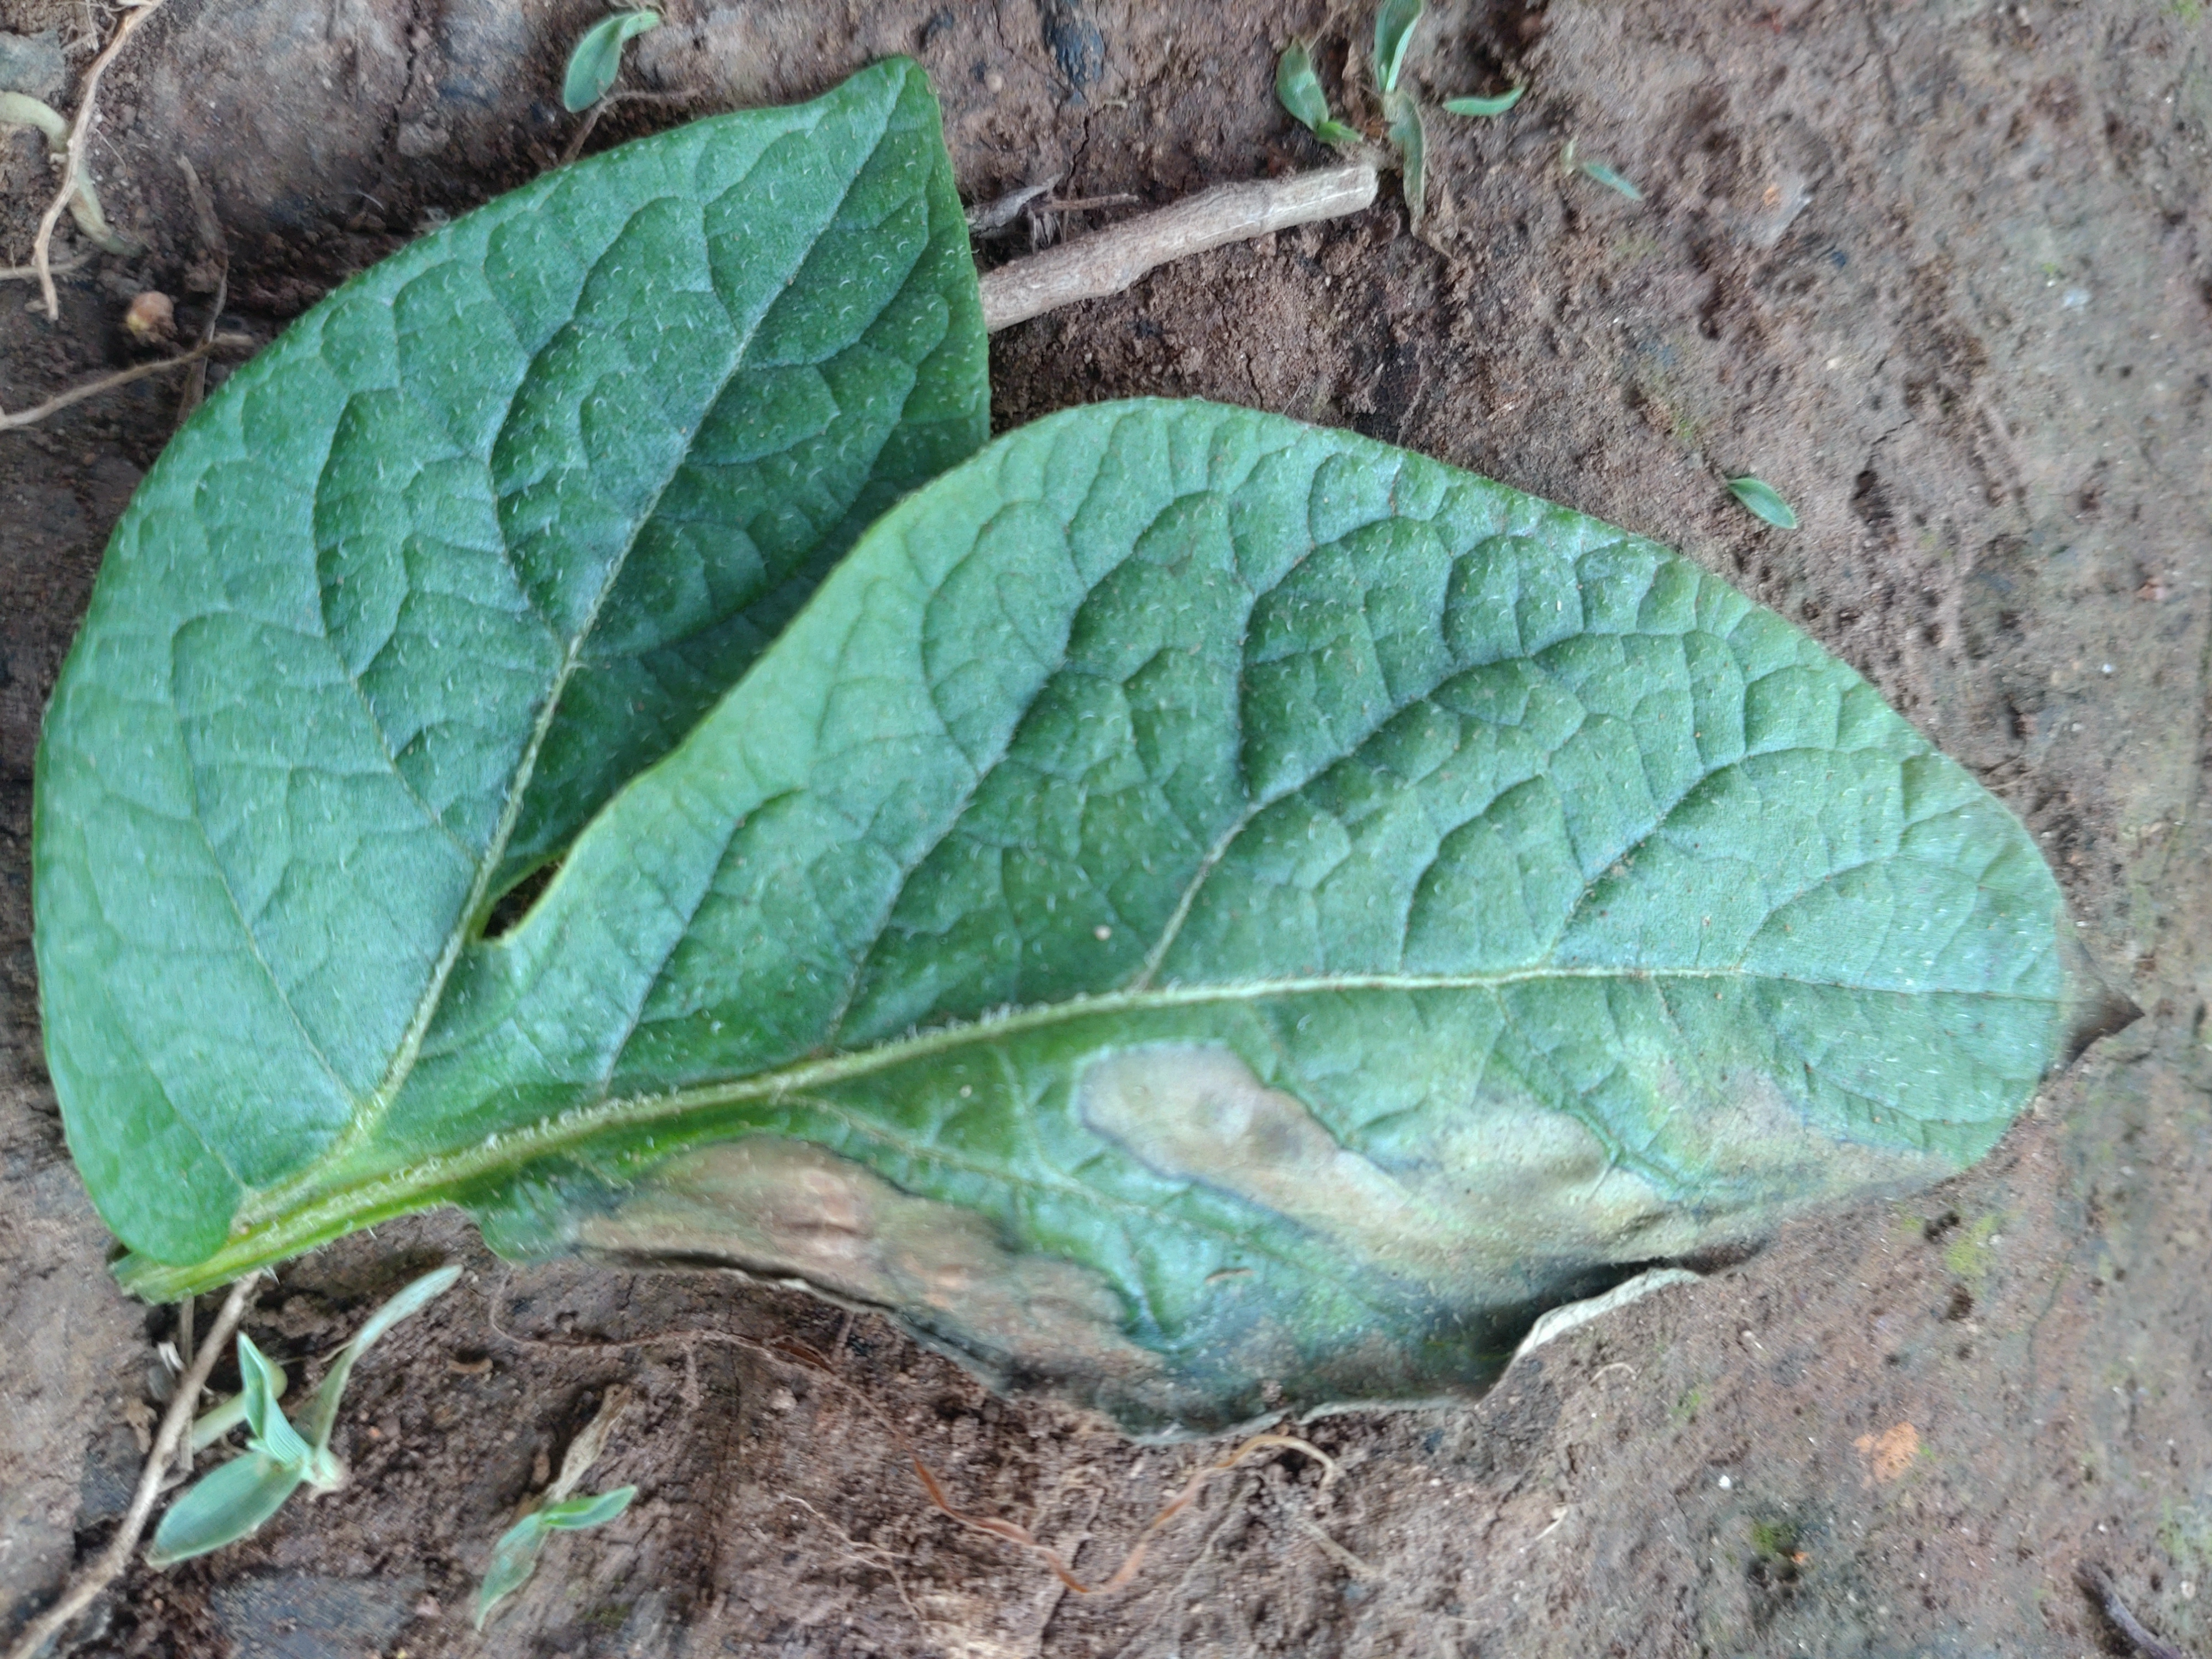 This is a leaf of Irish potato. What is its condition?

early blight
